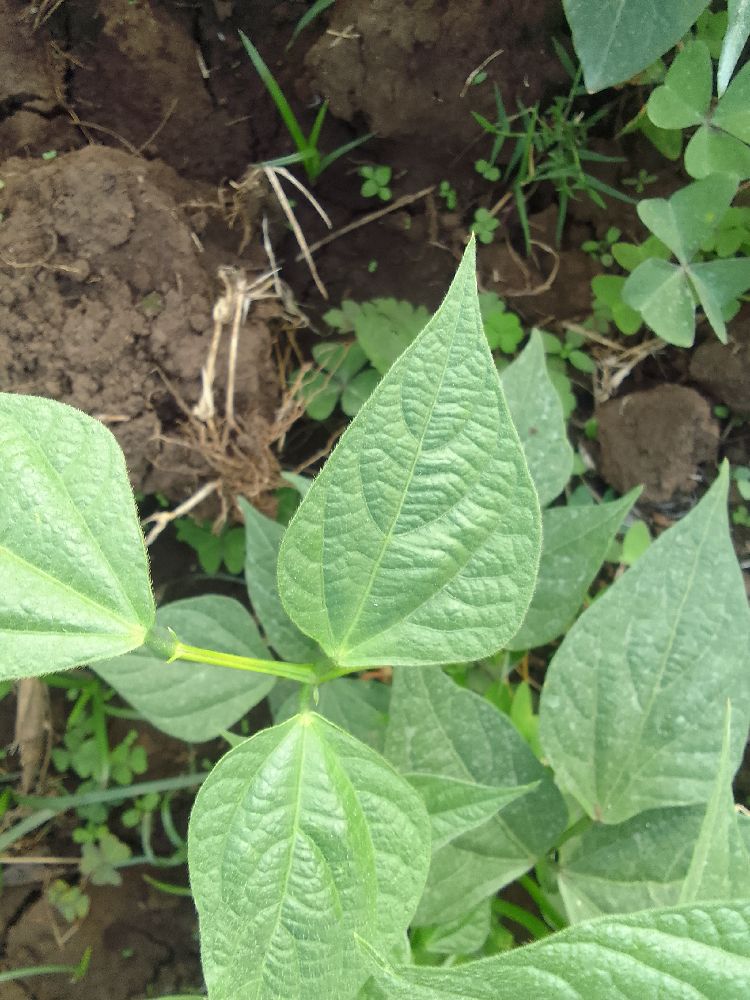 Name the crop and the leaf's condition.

common bean, healthy
